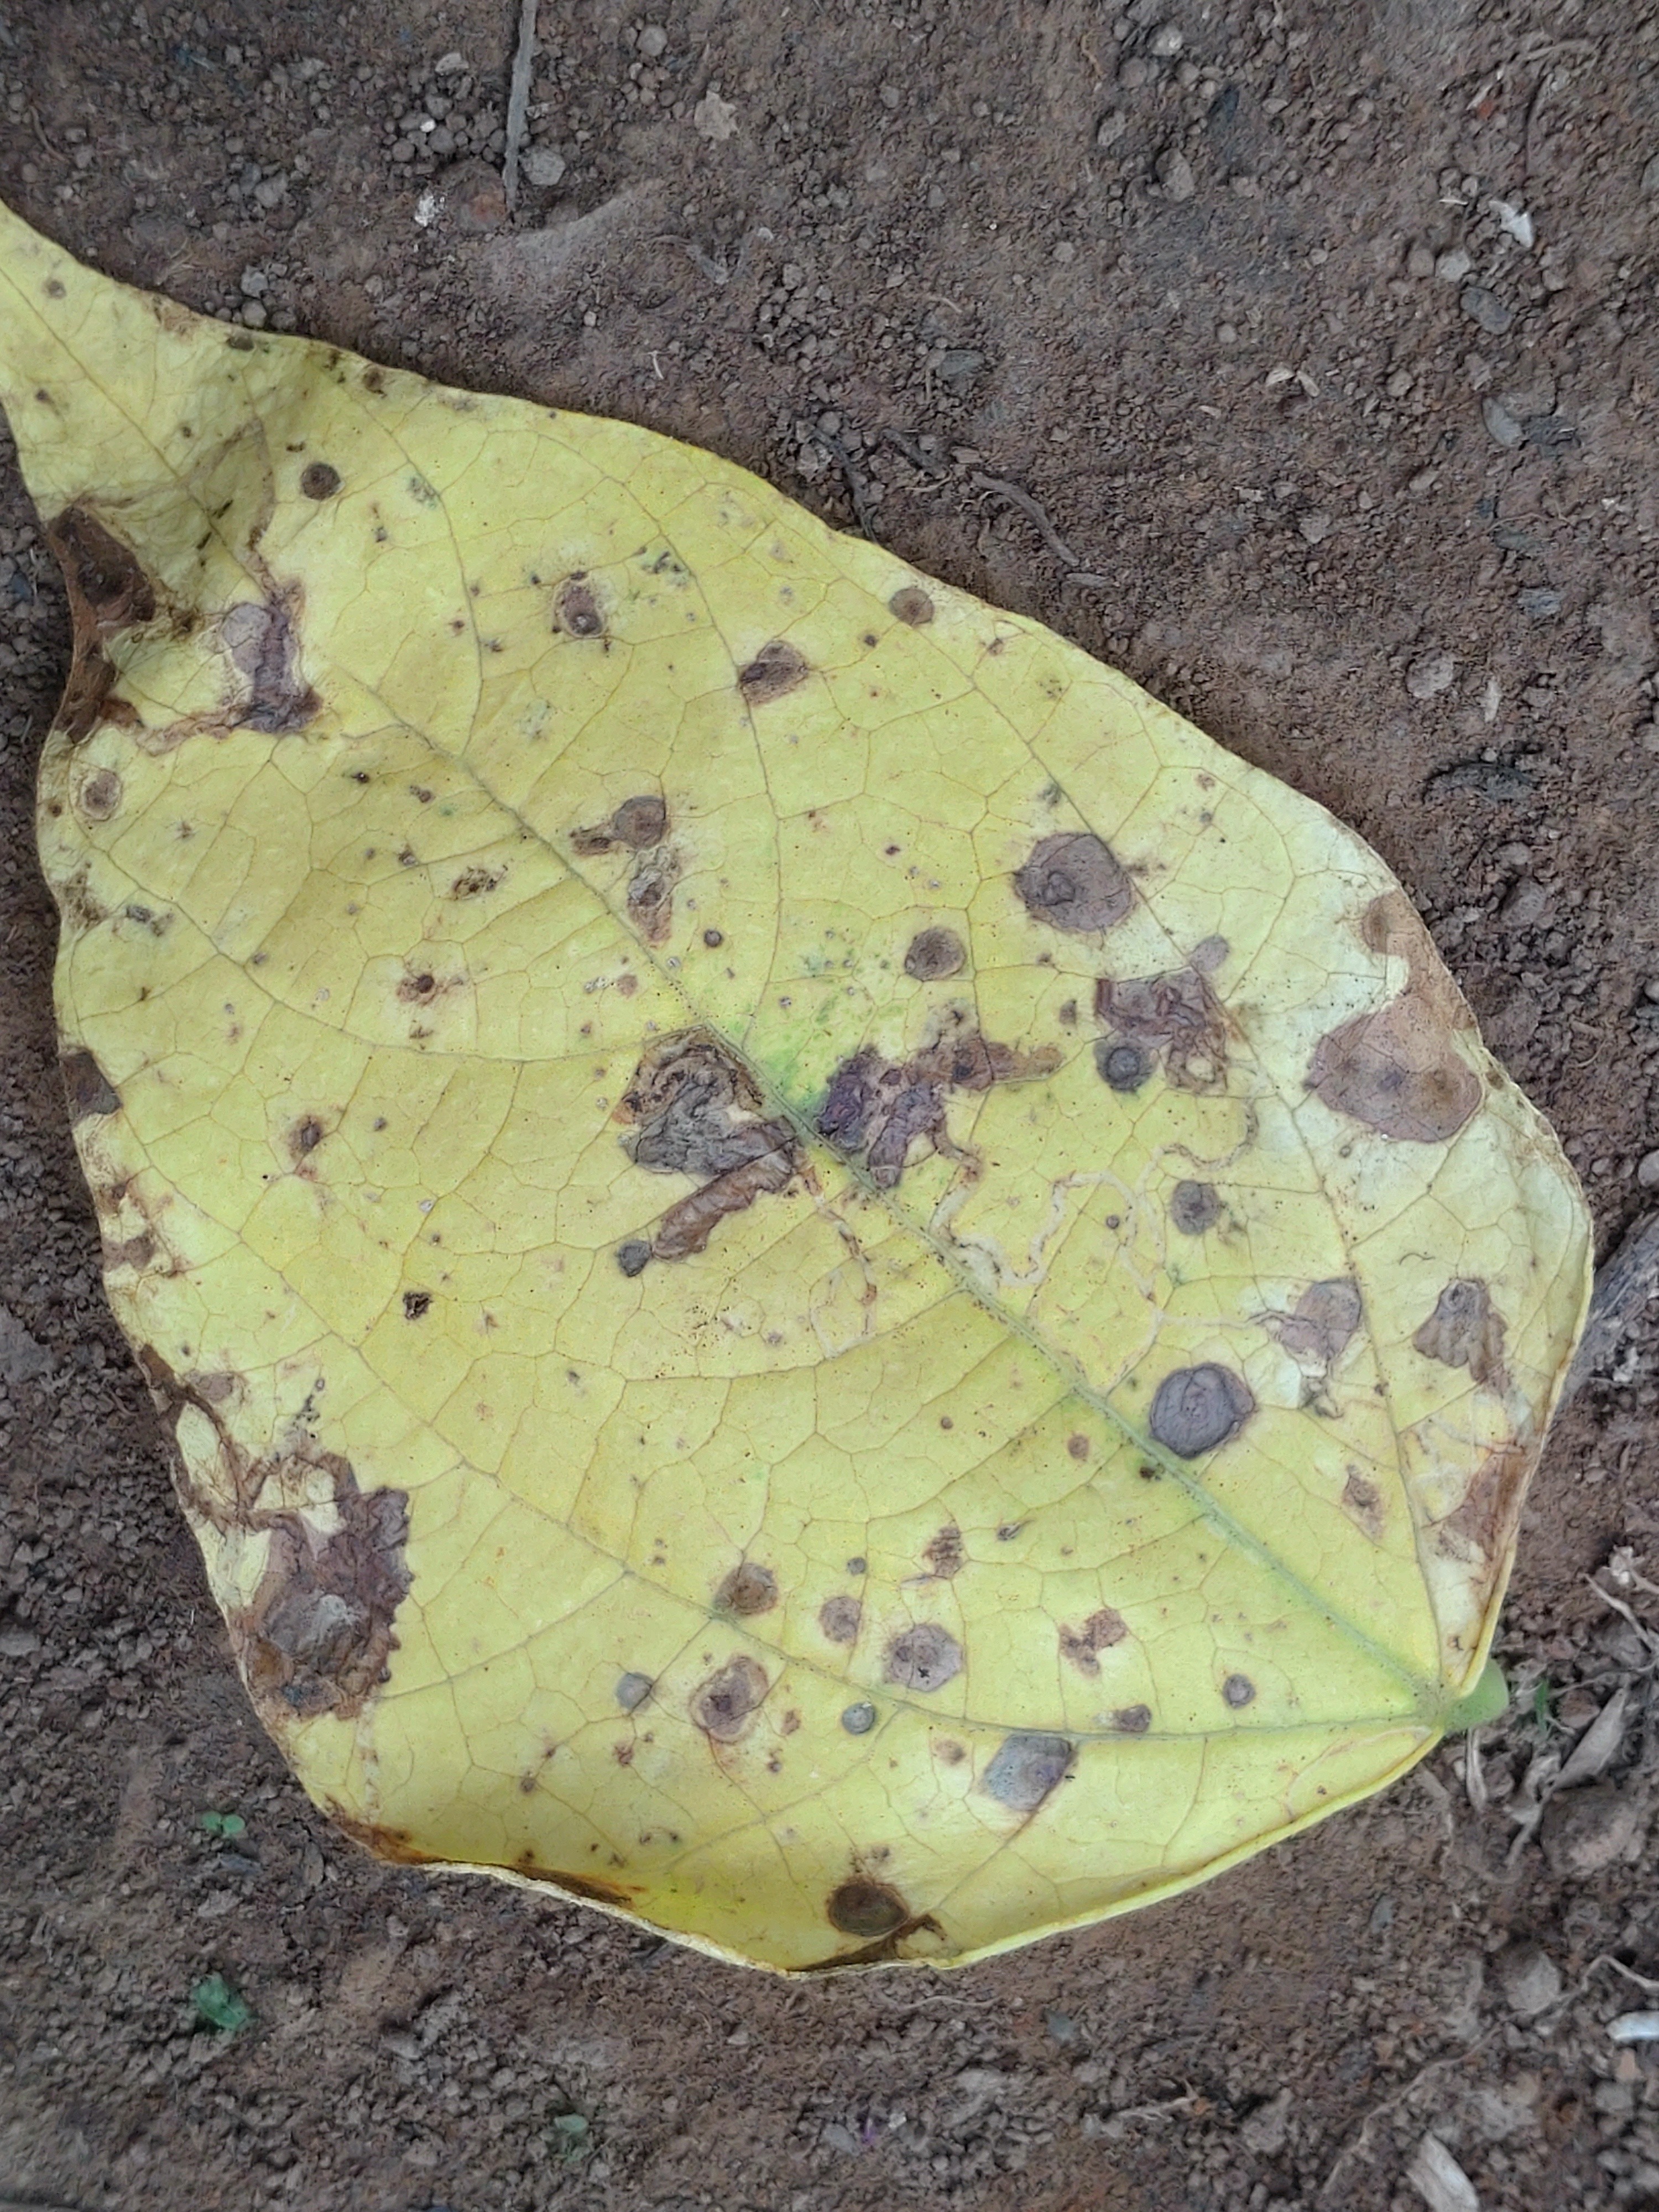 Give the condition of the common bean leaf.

anthracnose
